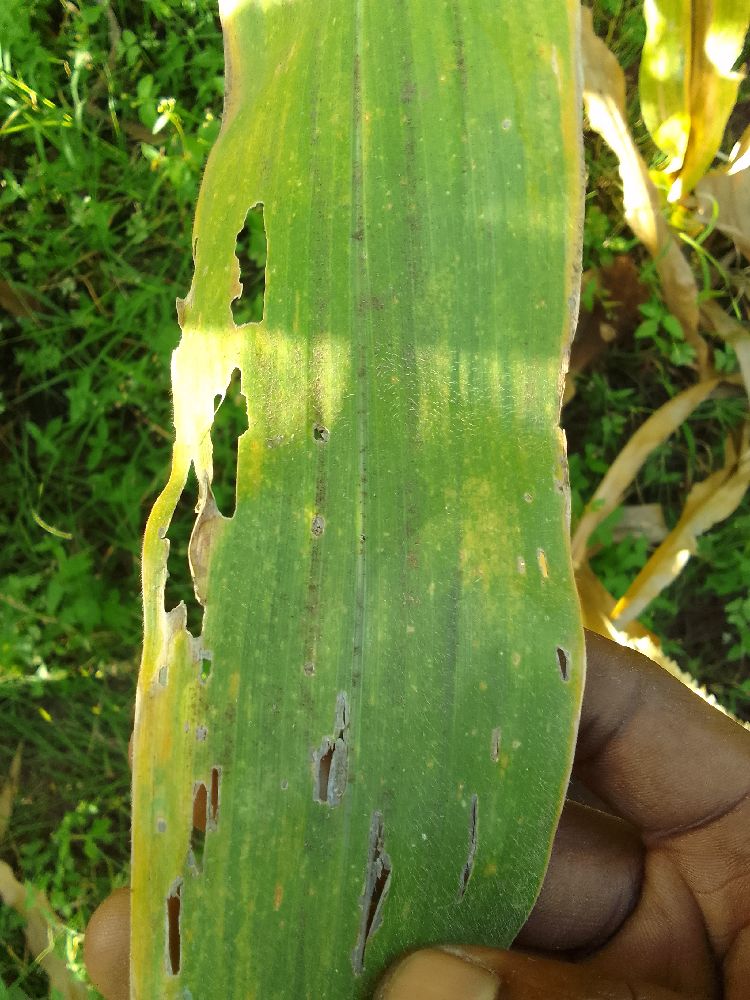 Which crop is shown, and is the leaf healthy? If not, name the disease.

maize, maize lethal necrosis
